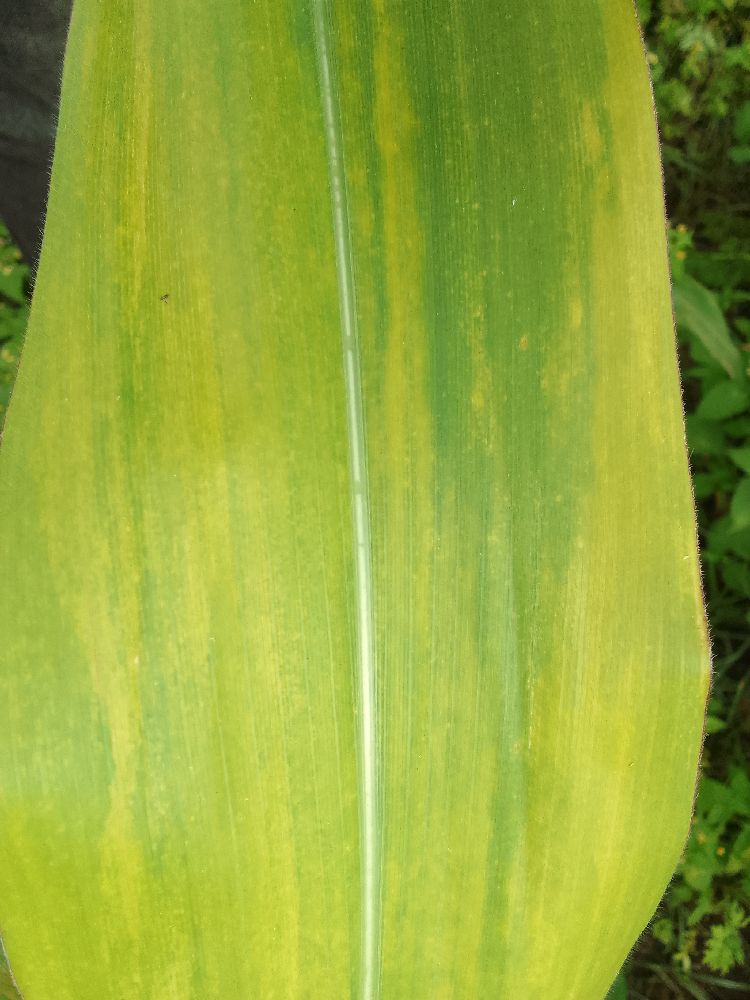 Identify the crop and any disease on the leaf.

maize, maize lethal necrosis
